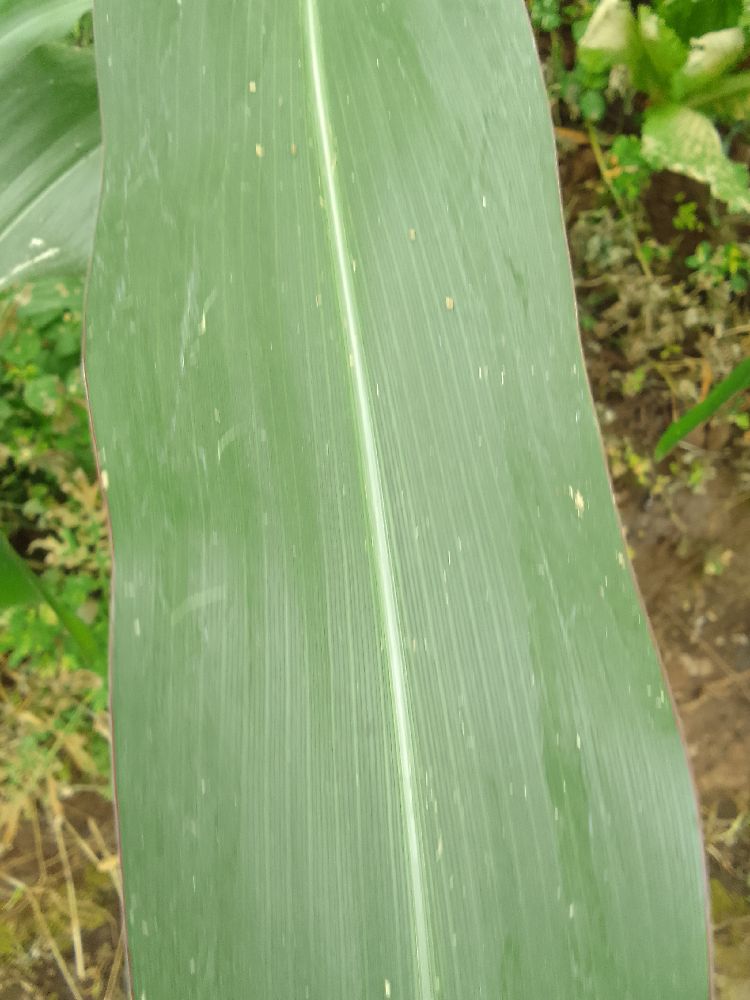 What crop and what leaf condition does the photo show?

maize, healthy
